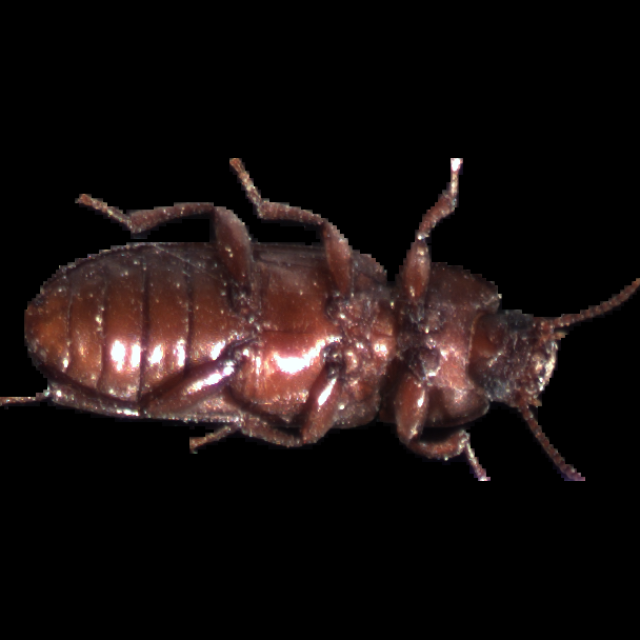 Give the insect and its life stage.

mealworm beetle
